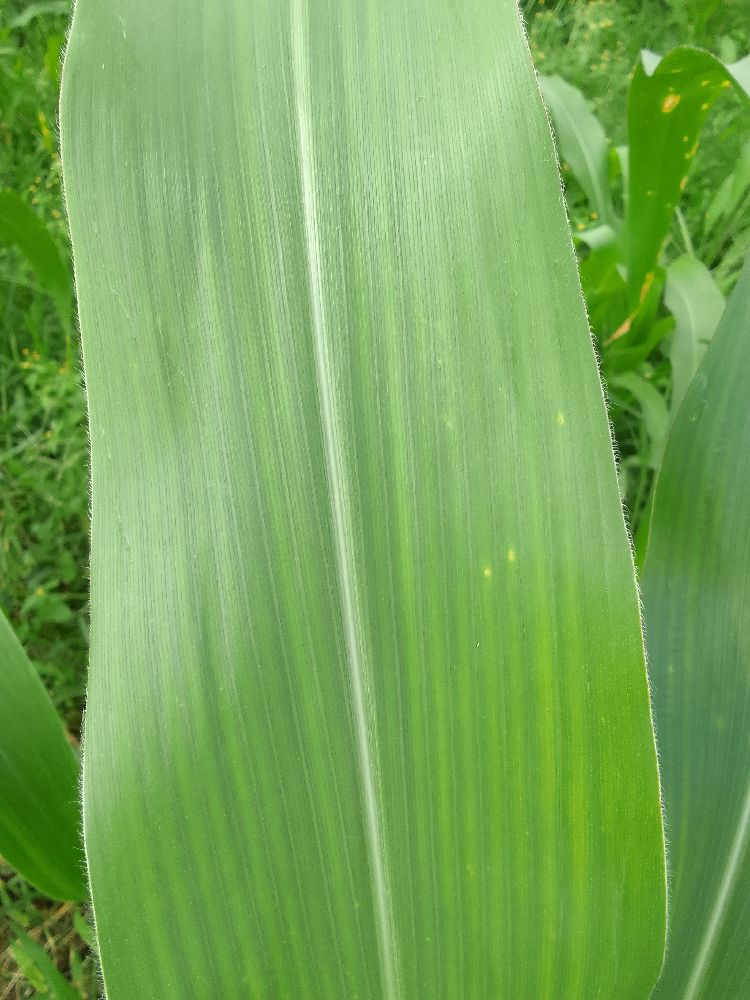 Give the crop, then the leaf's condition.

maize, healthy
